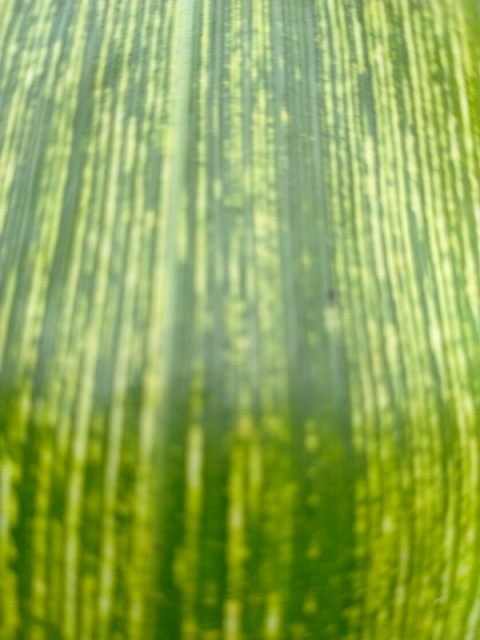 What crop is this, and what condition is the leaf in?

maize, maize streak virus
